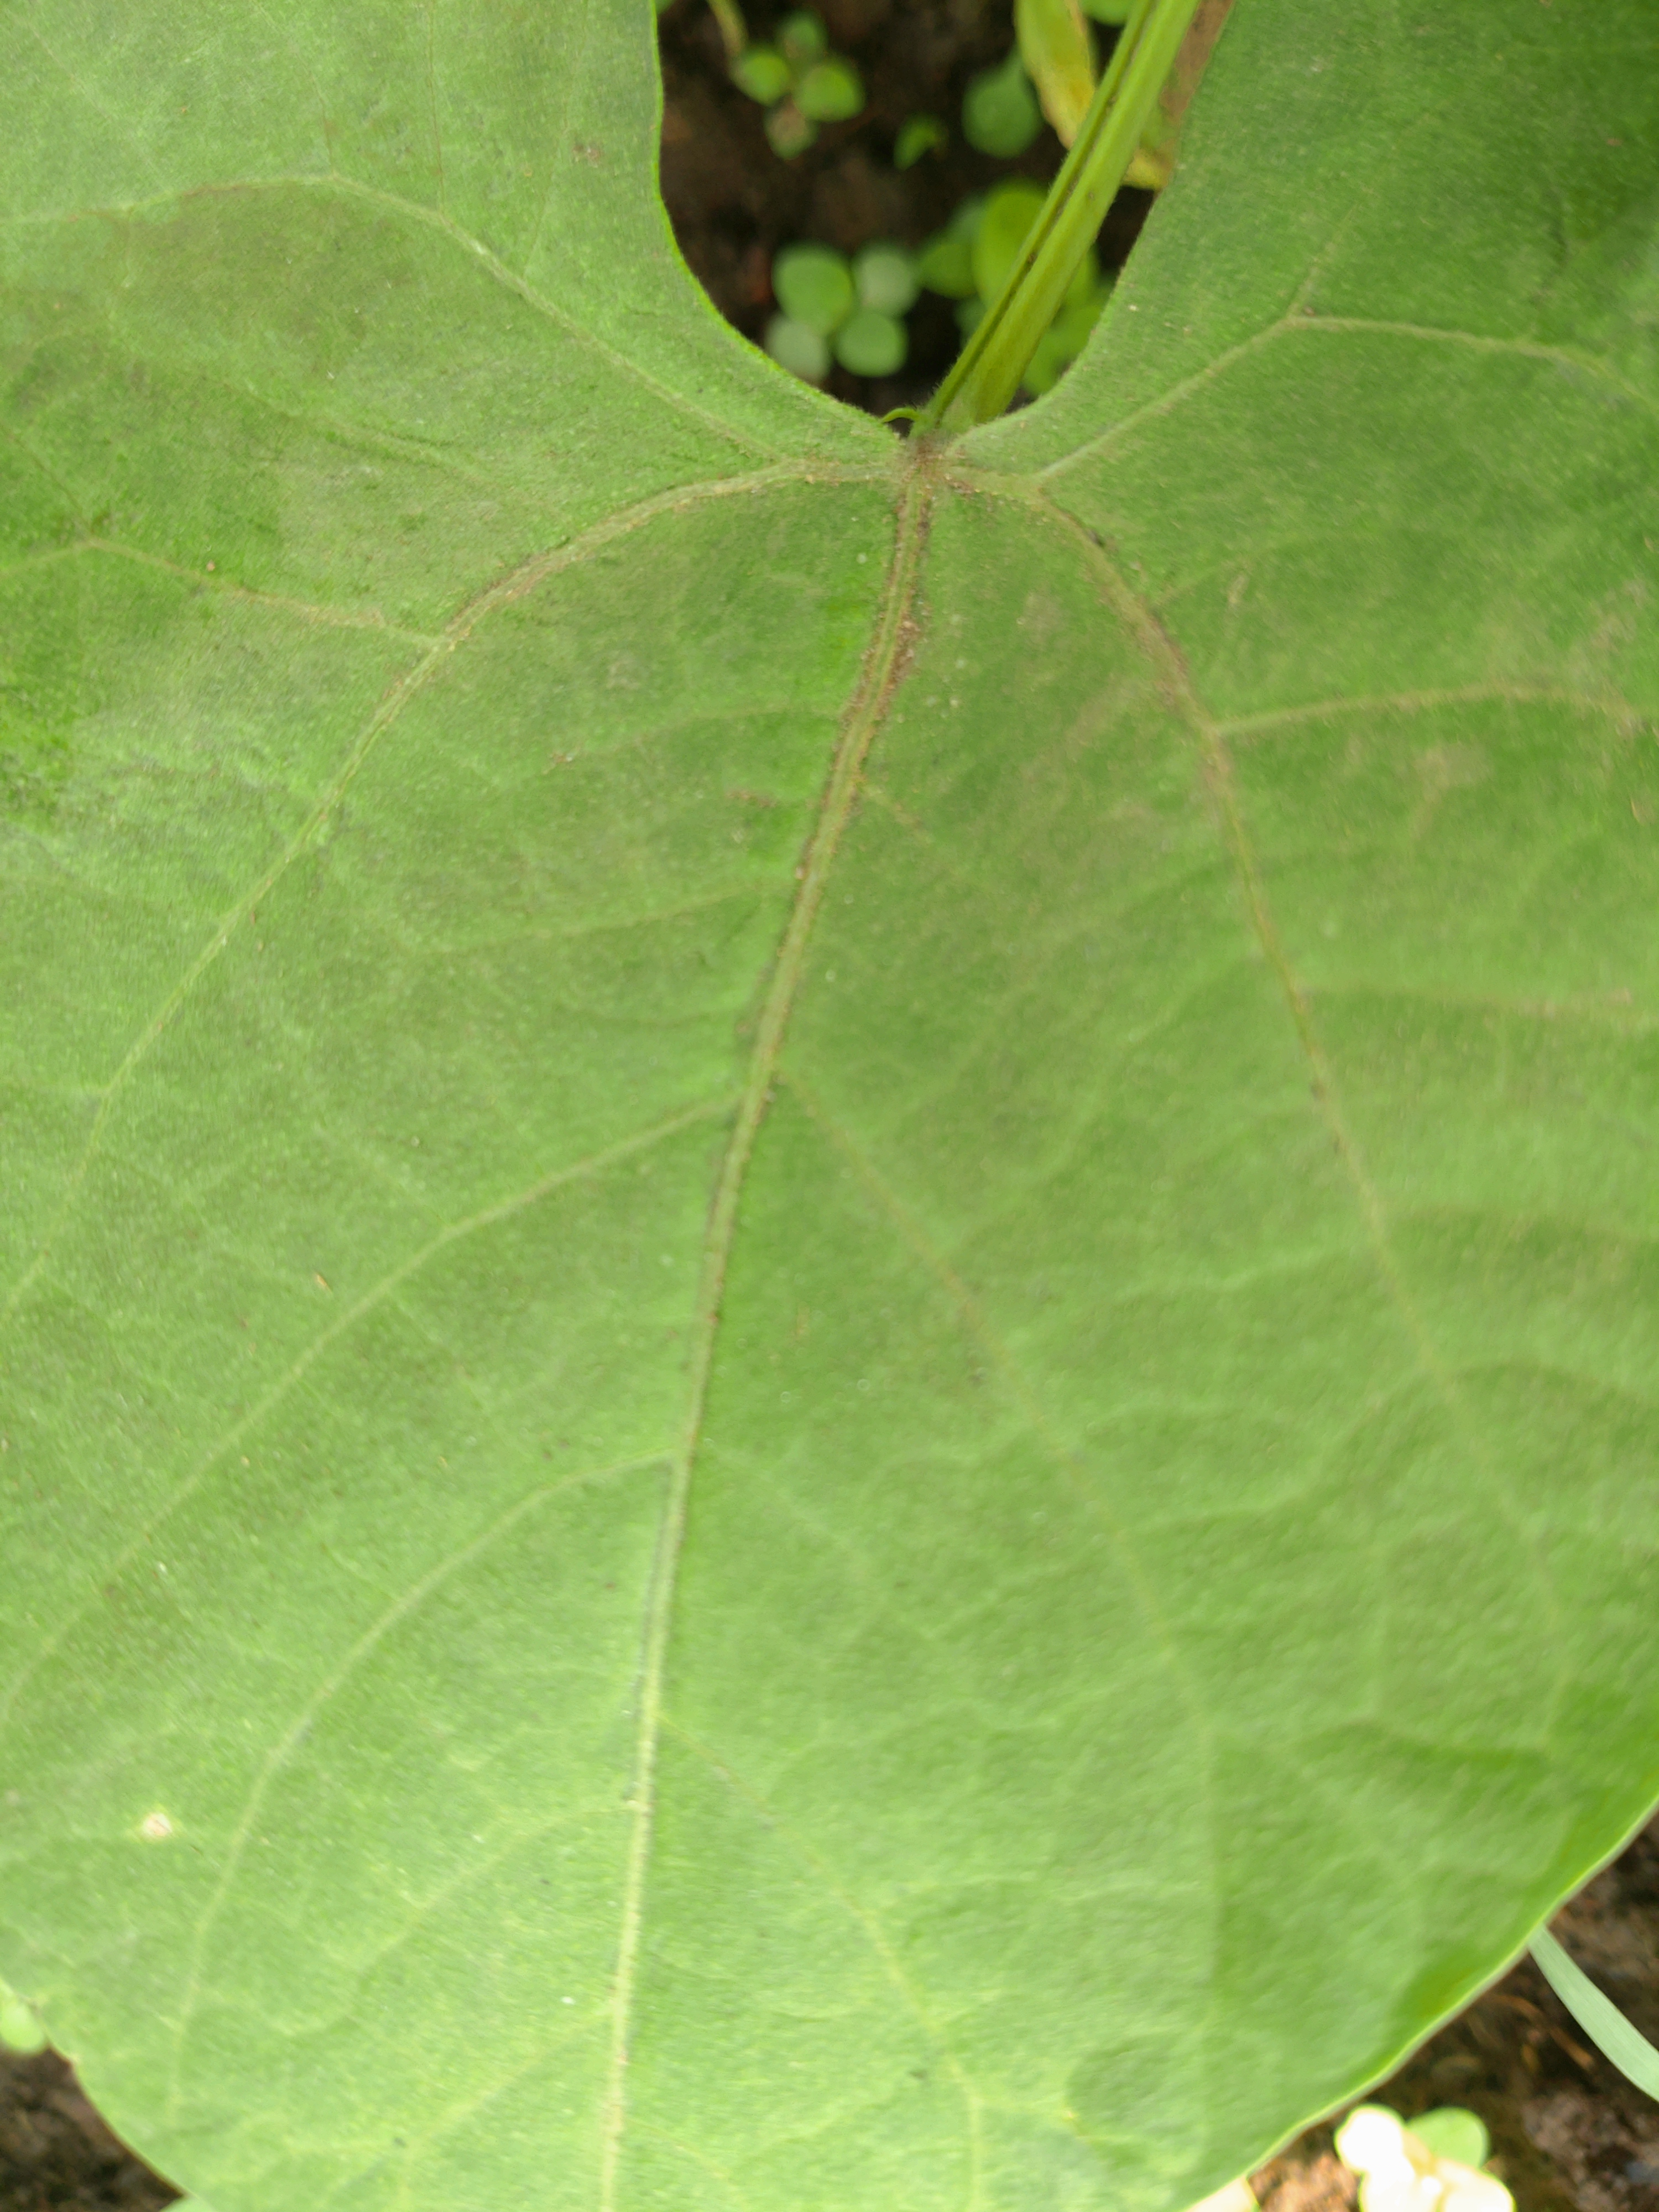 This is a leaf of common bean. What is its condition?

healthy
